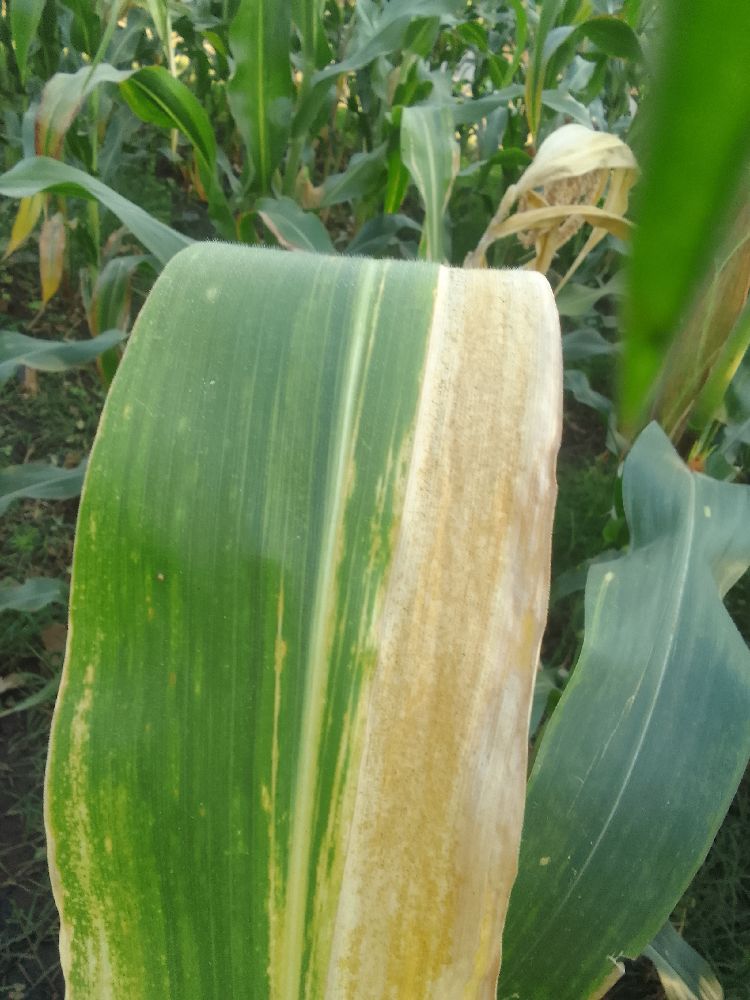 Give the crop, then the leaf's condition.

maize, maize lethal necrosis
